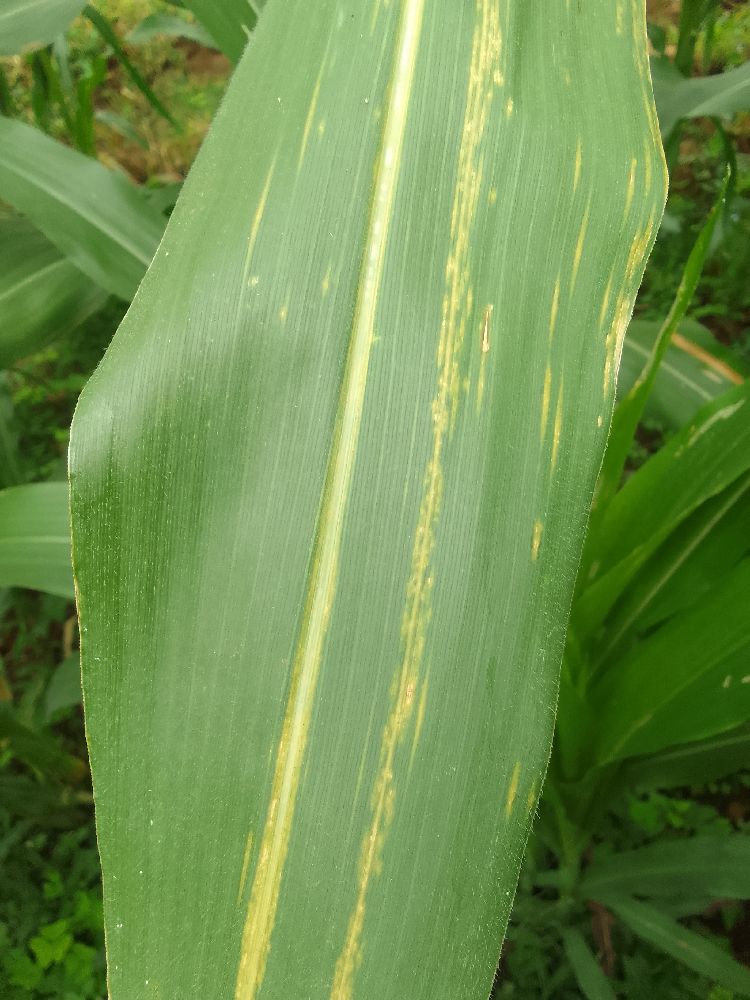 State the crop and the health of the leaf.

maize, maize lethal necrosis
